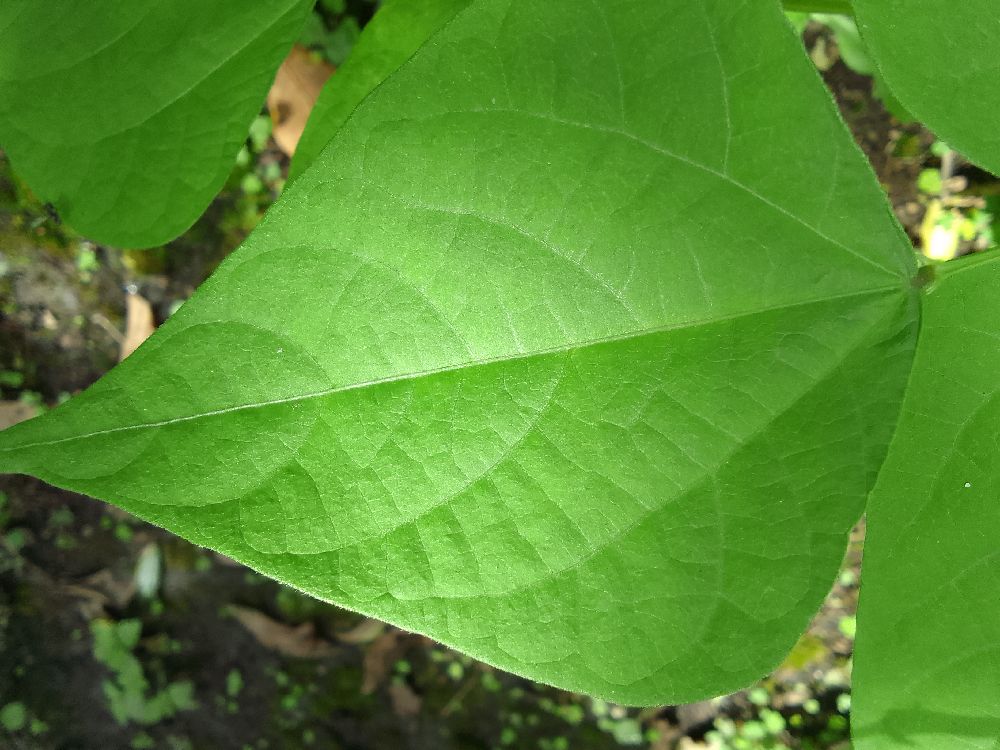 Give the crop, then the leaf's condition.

common bean, healthy
